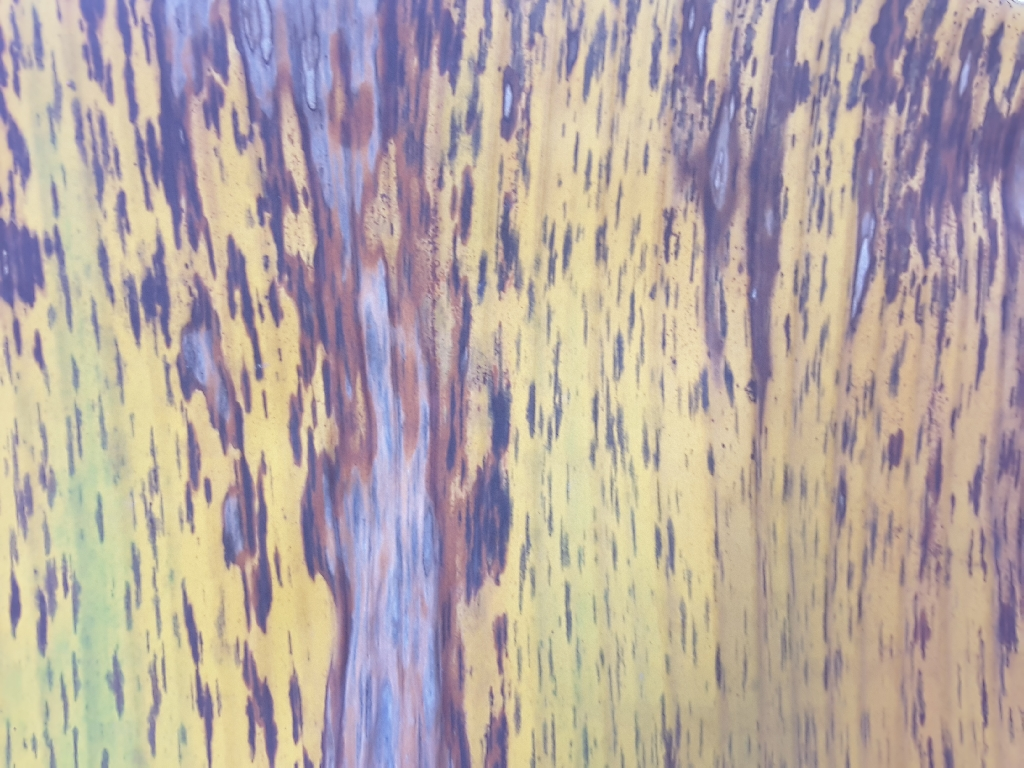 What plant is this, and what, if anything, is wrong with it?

banana, black sigatoka
